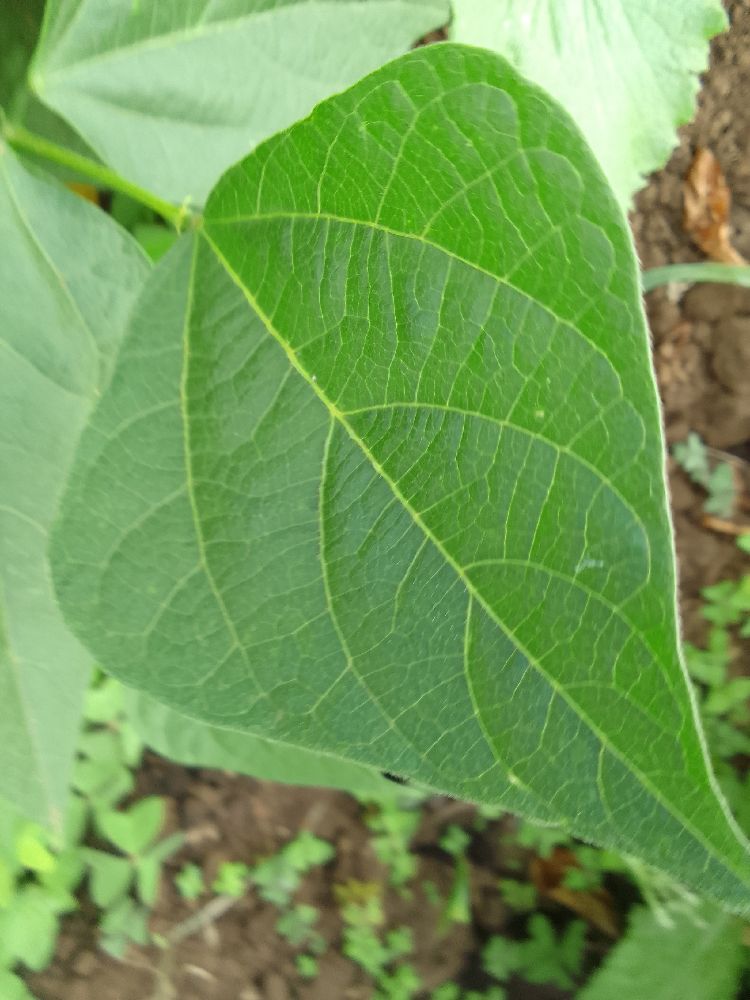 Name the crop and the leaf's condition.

common bean, healthy
